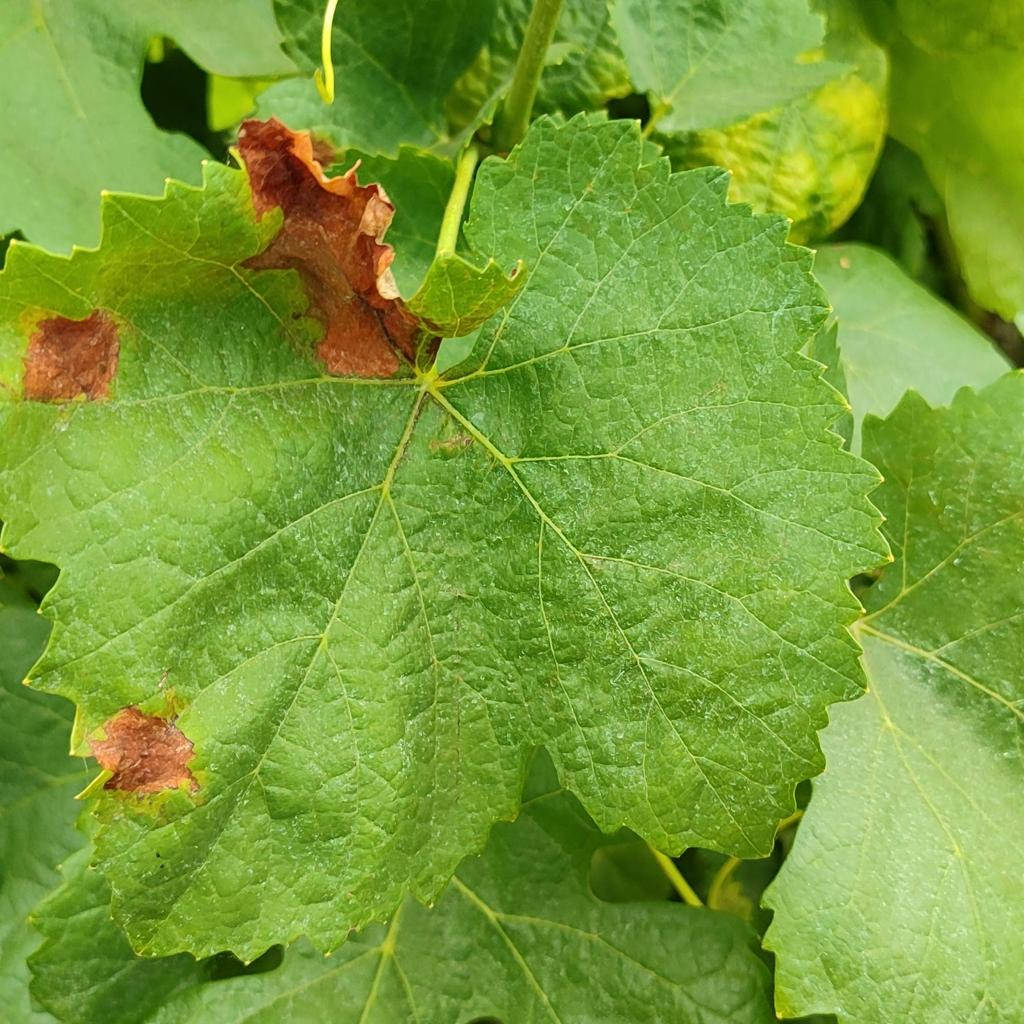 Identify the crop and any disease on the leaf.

grapevine, downy mildew
